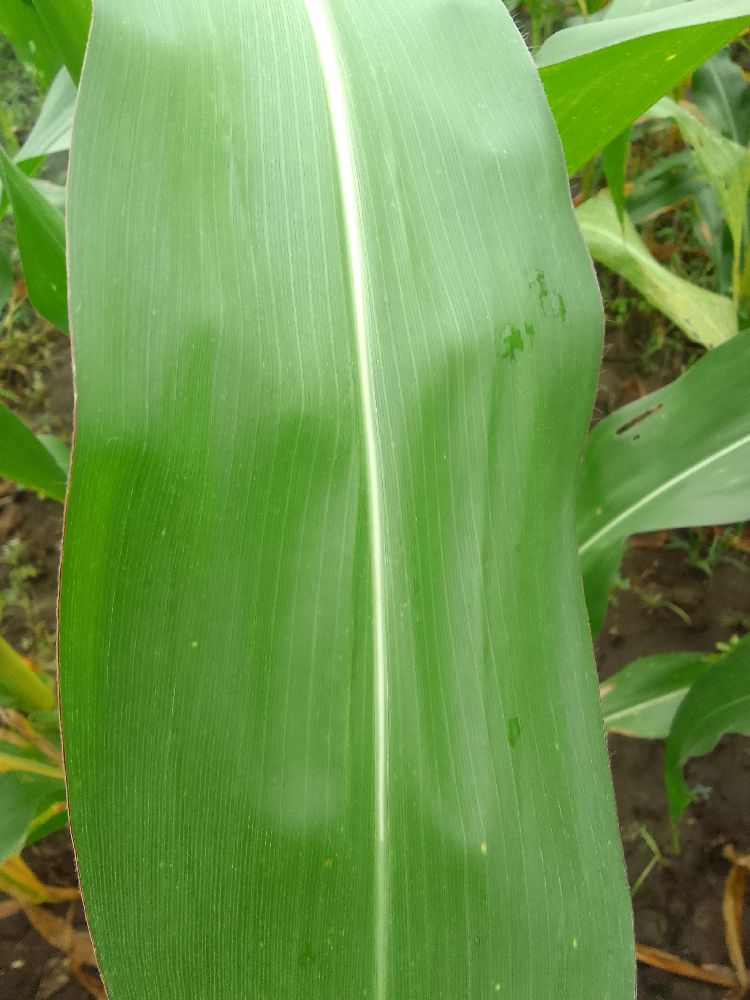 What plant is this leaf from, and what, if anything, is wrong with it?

maize, healthy
